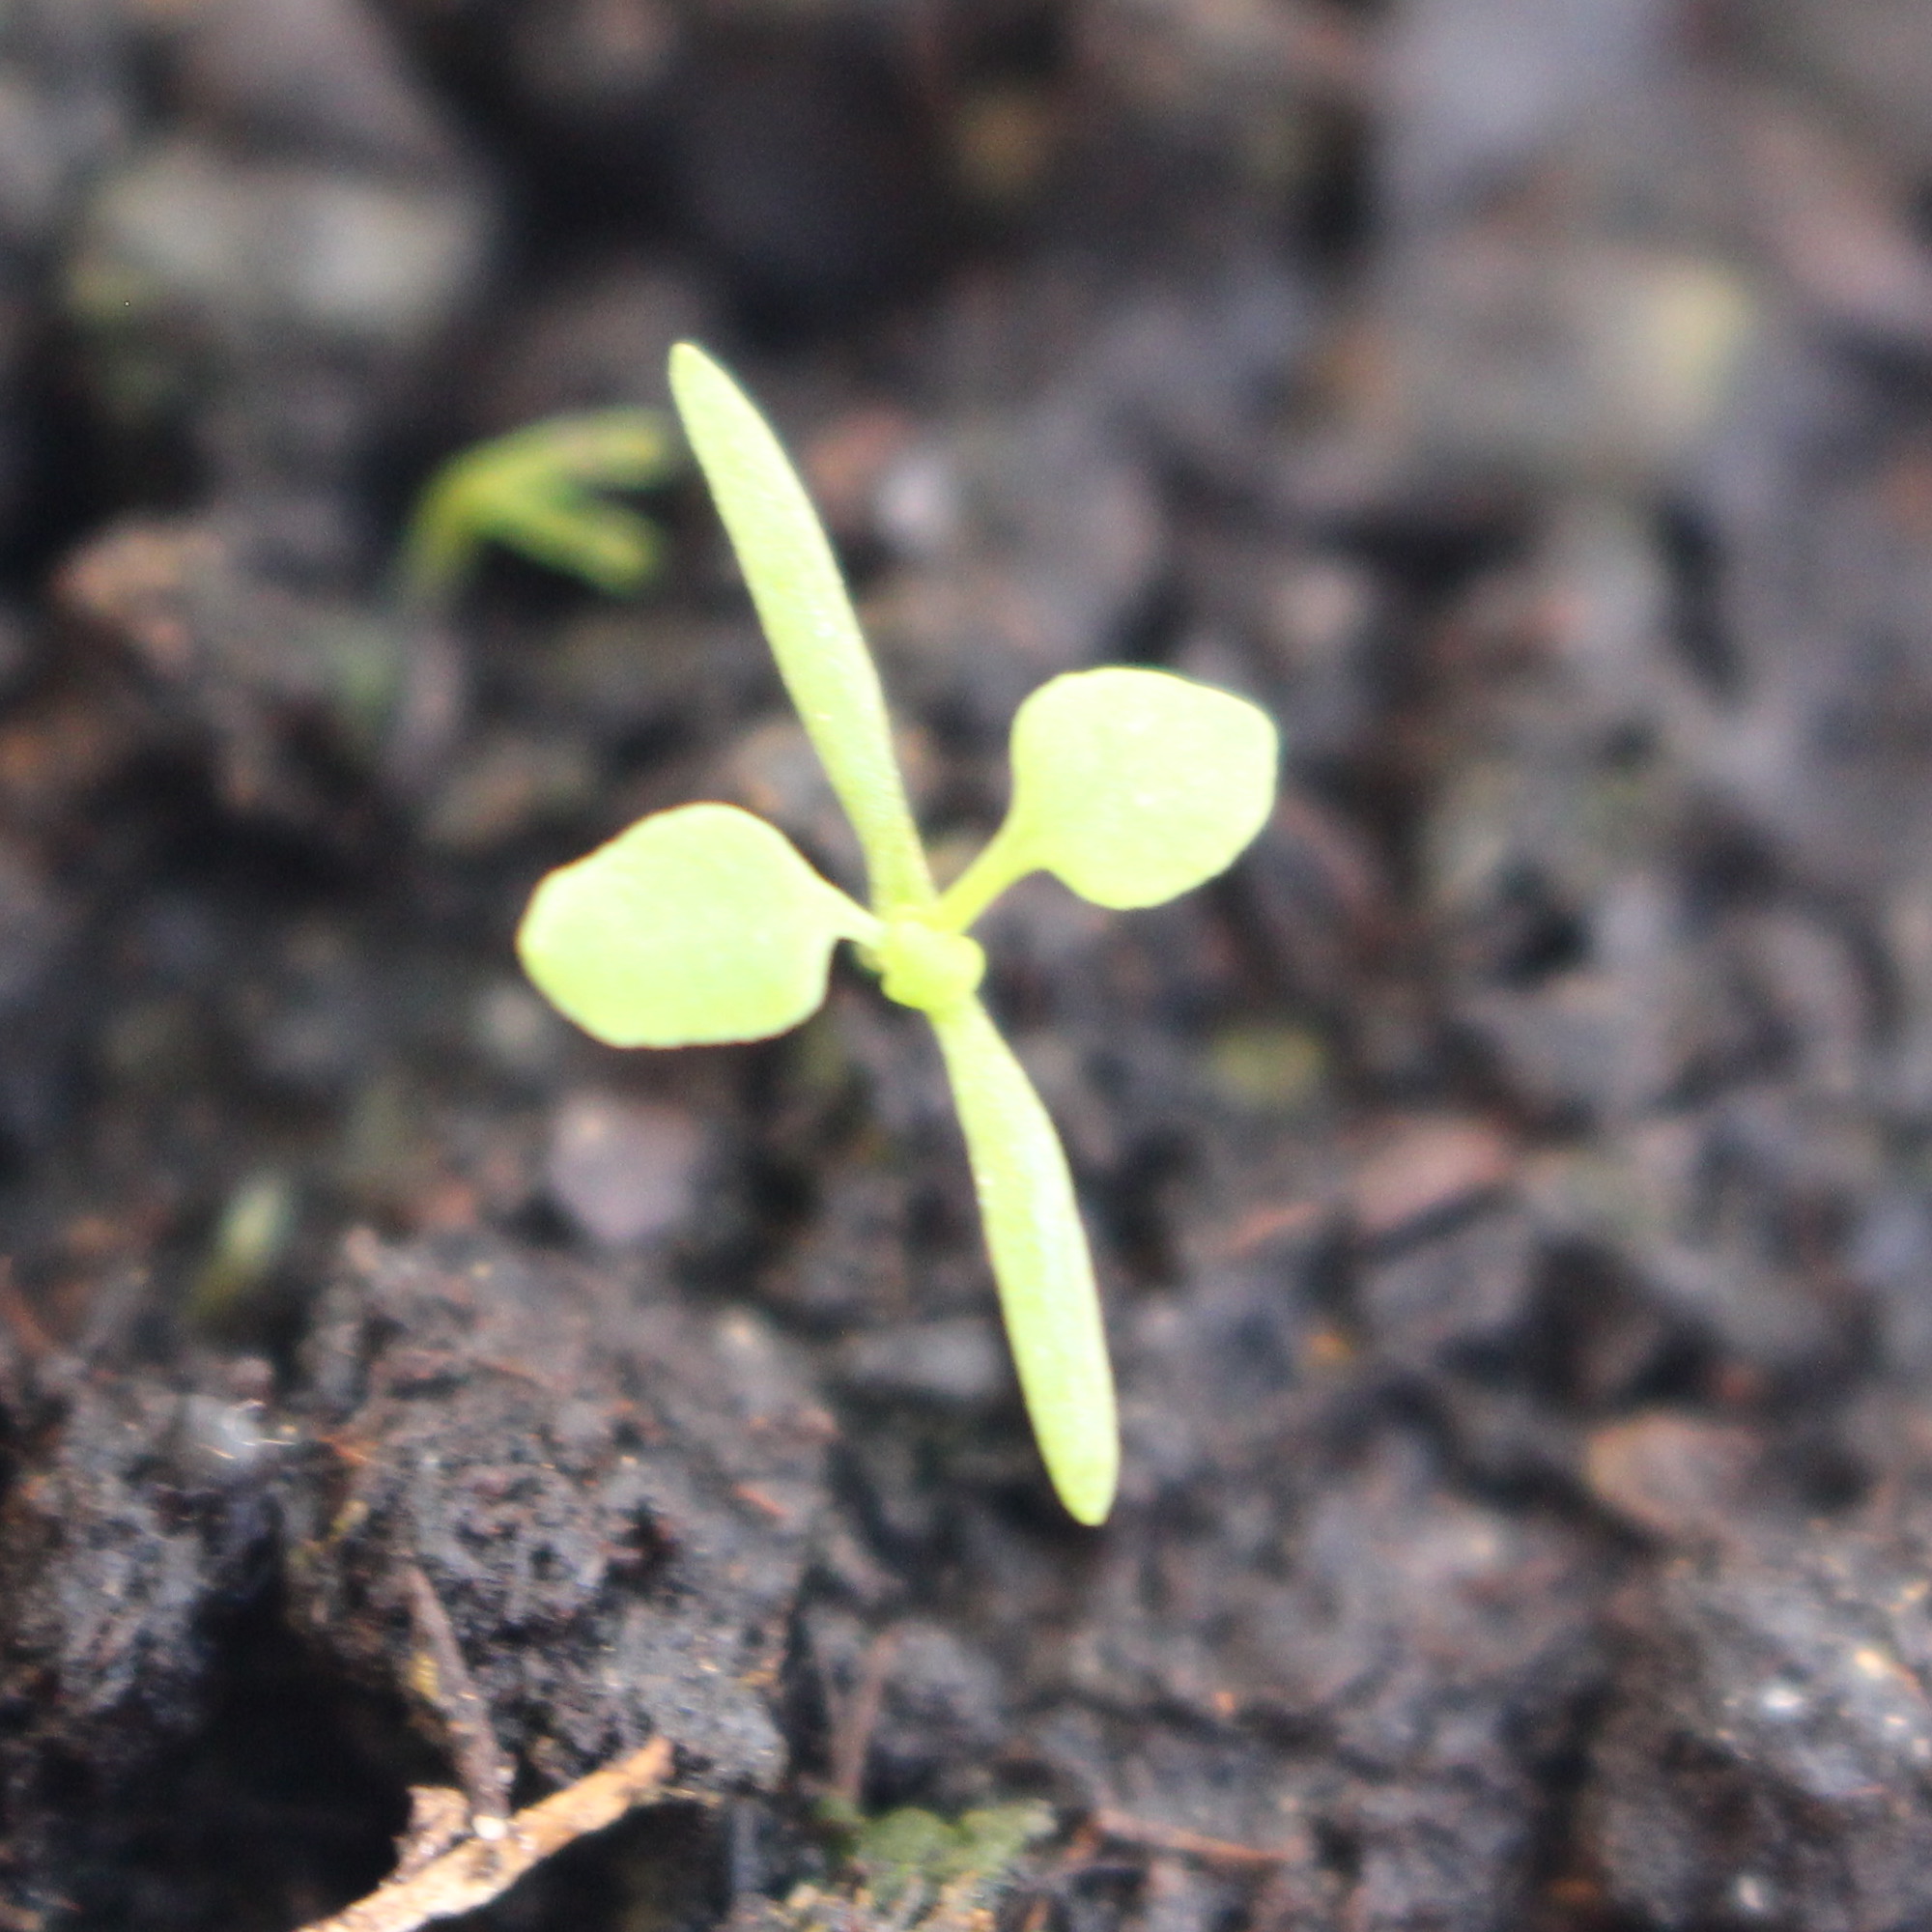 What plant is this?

Papaver rhoeas
